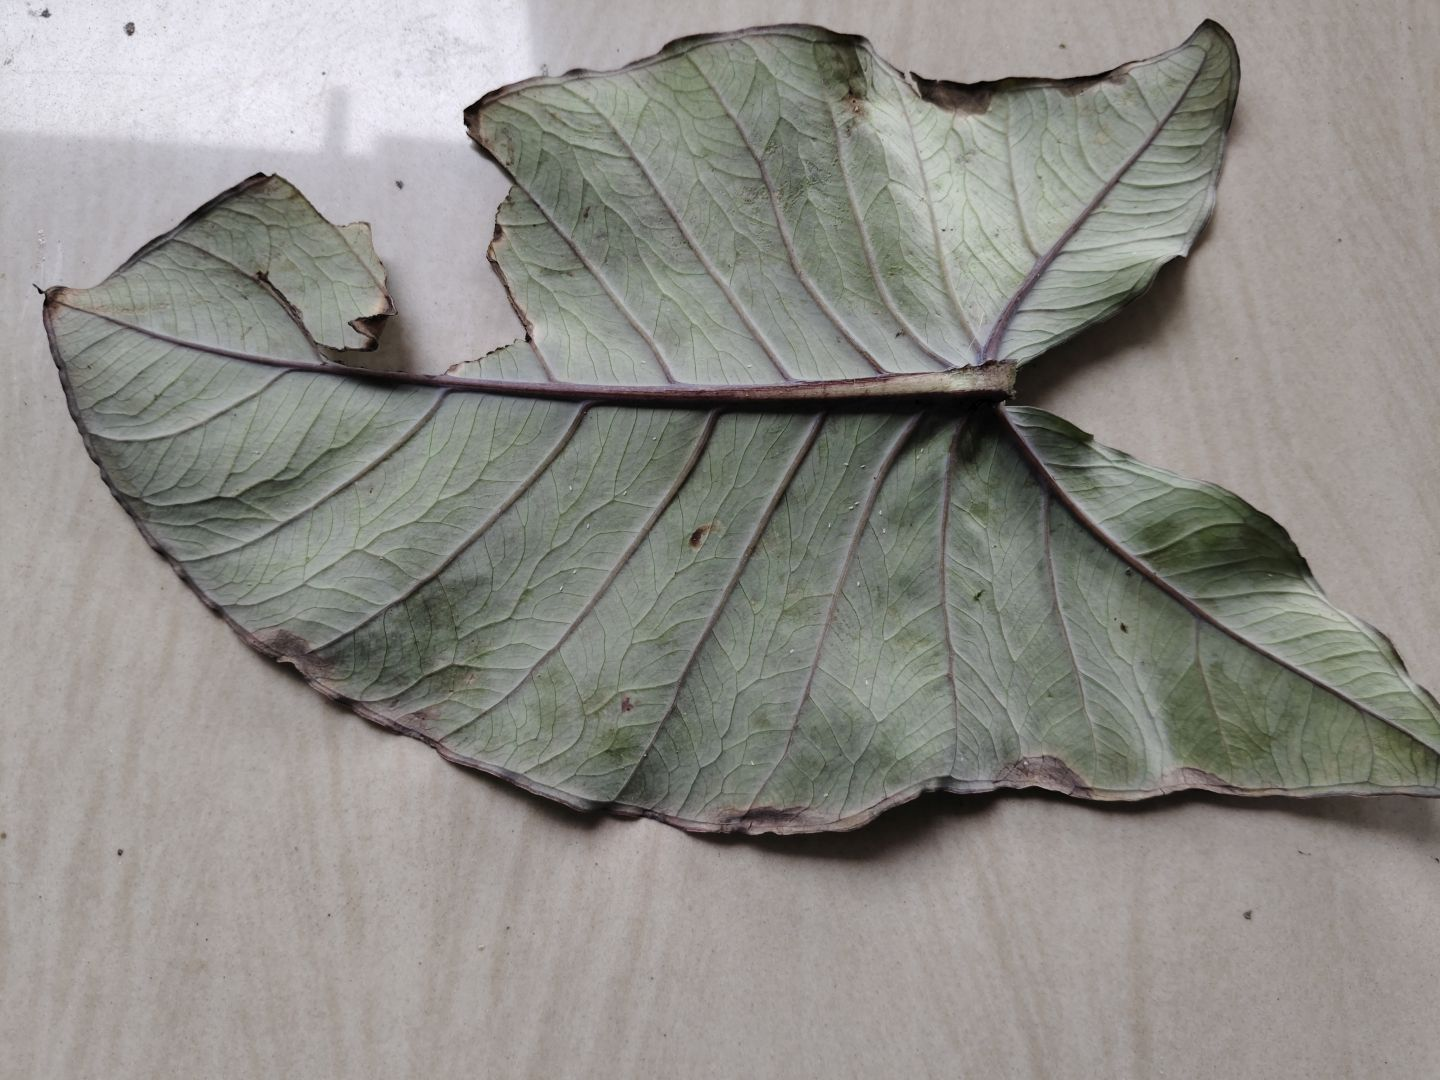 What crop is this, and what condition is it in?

taro, leaf blight
